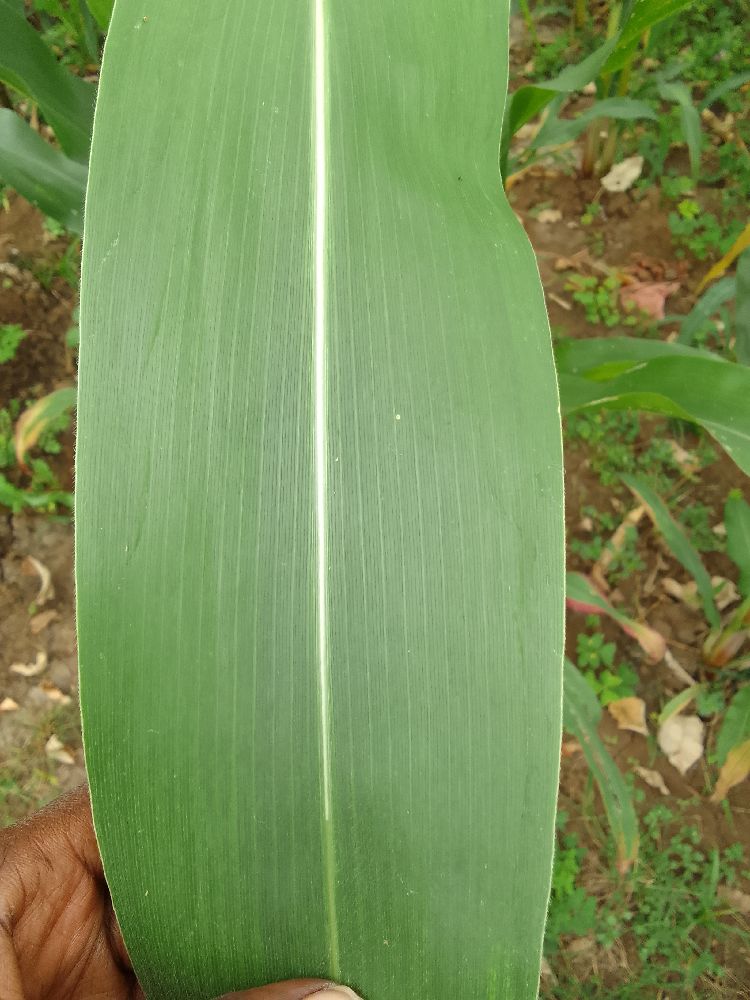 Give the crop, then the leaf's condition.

maize, healthy
